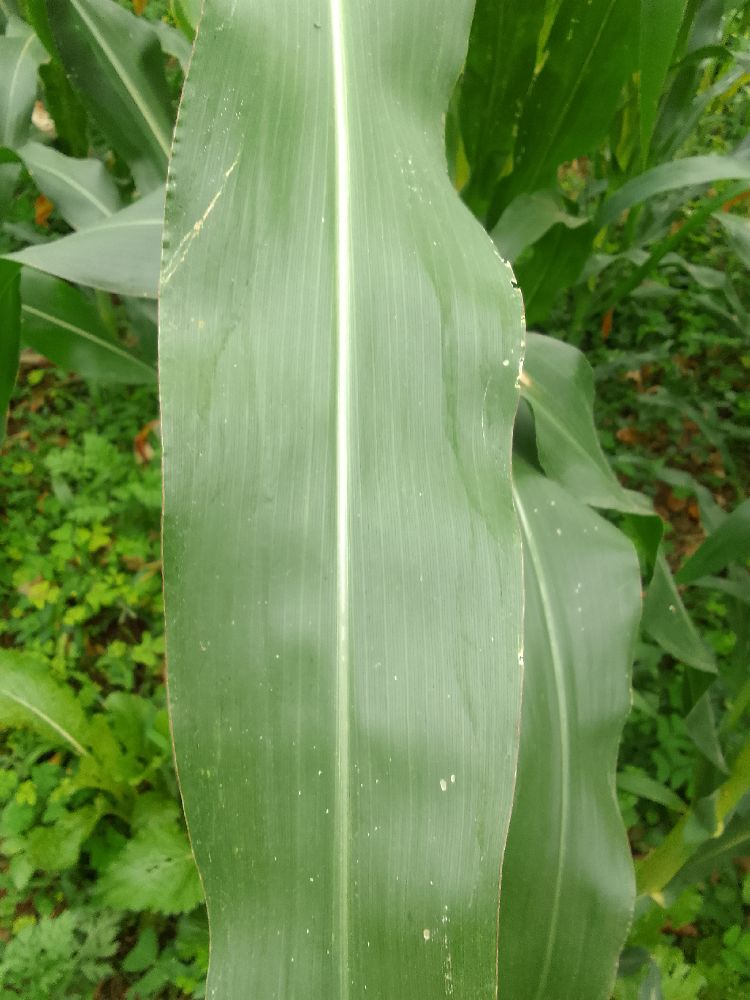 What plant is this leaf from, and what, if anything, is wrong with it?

maize, healthy
